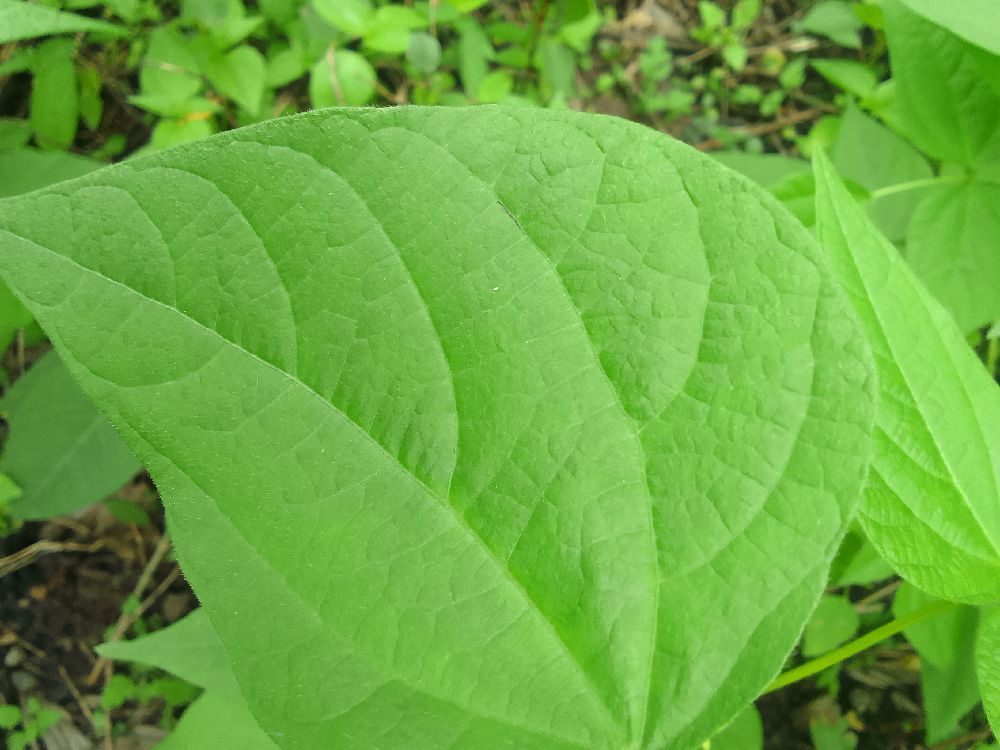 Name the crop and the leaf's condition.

common bean, healthy
